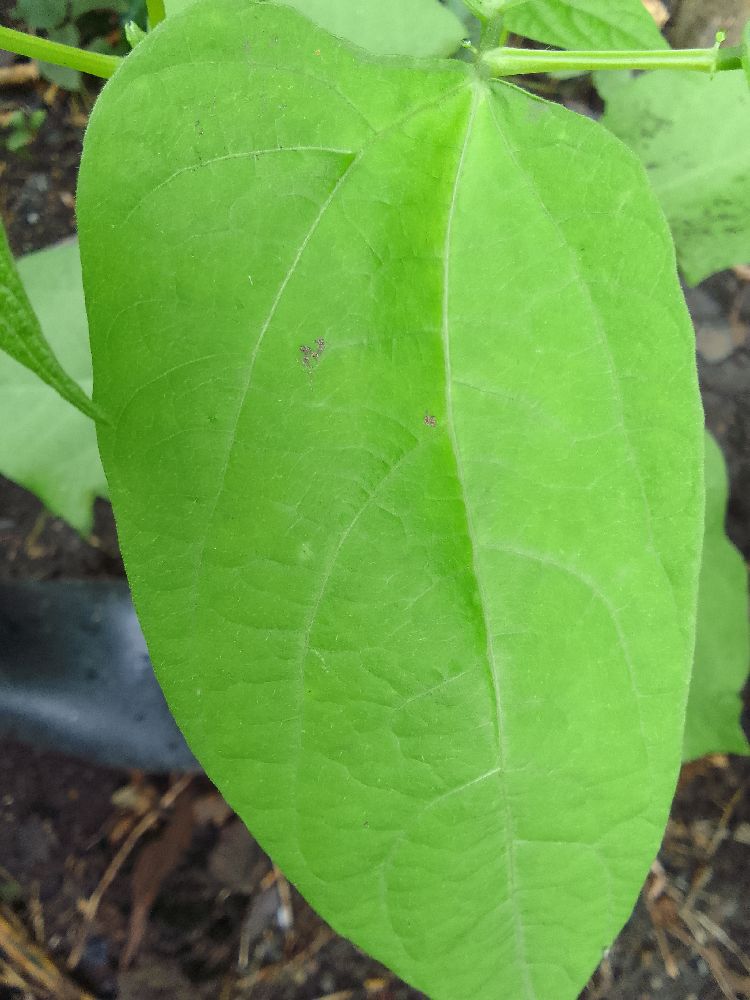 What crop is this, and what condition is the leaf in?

common bean, healthy
